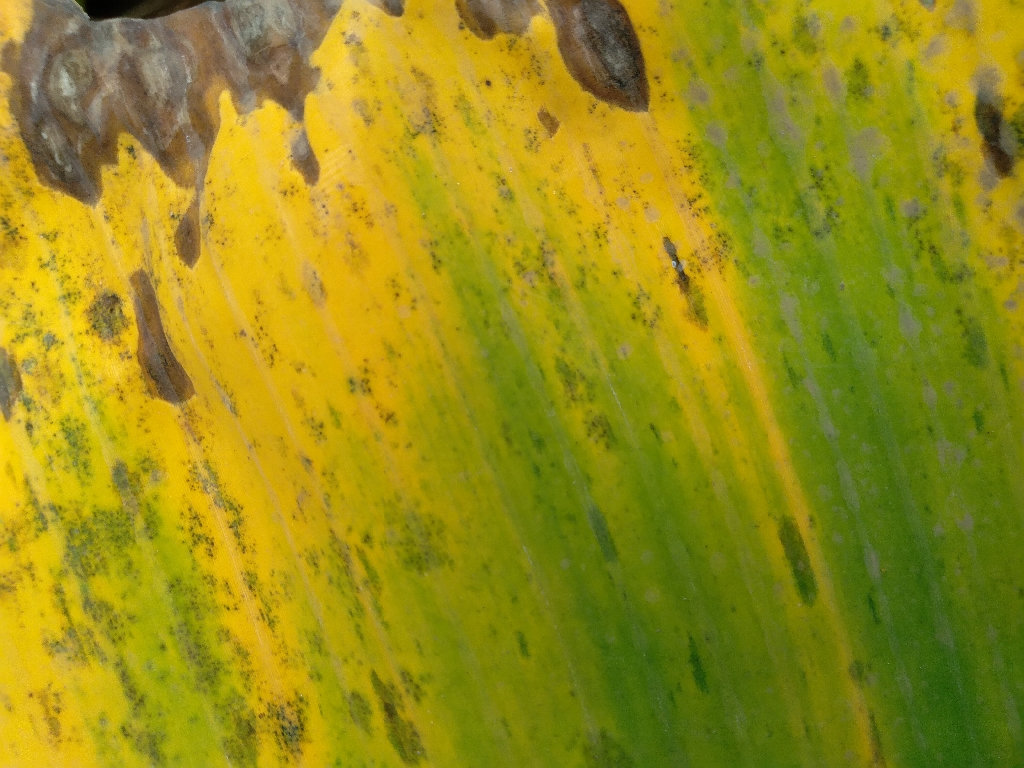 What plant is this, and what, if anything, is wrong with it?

banana, black sigatoka
